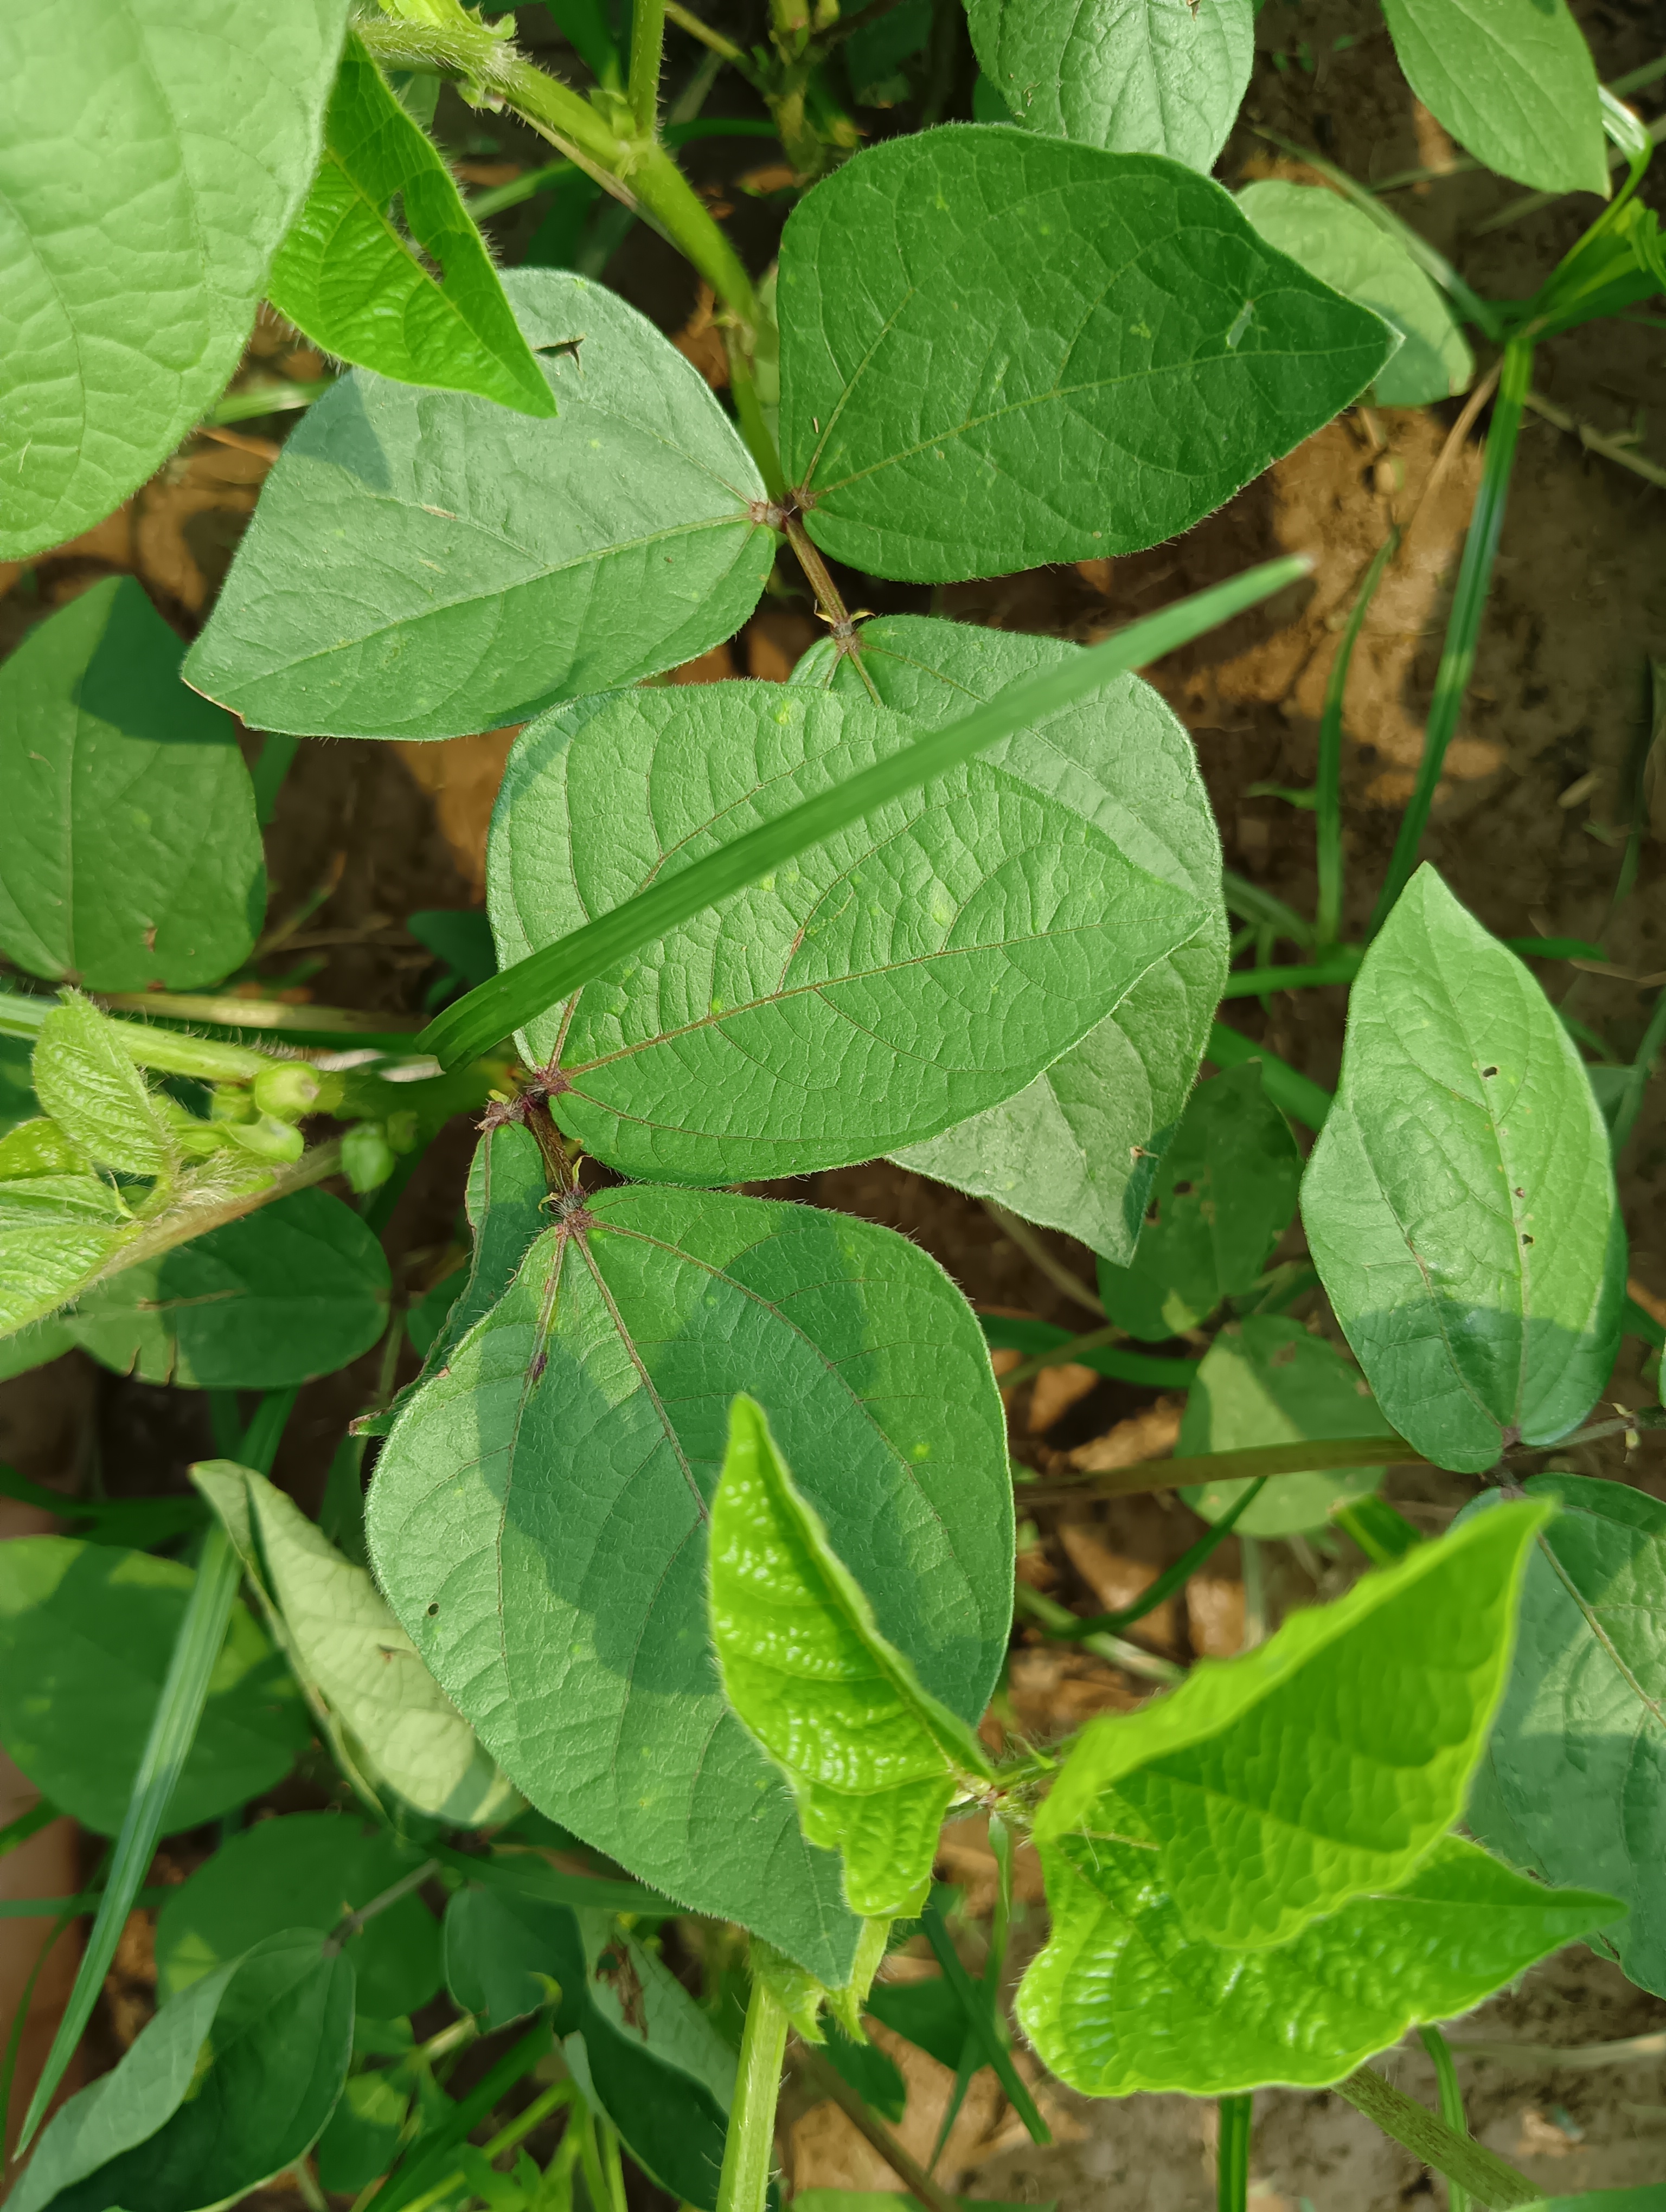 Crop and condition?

mungbean, healthy
